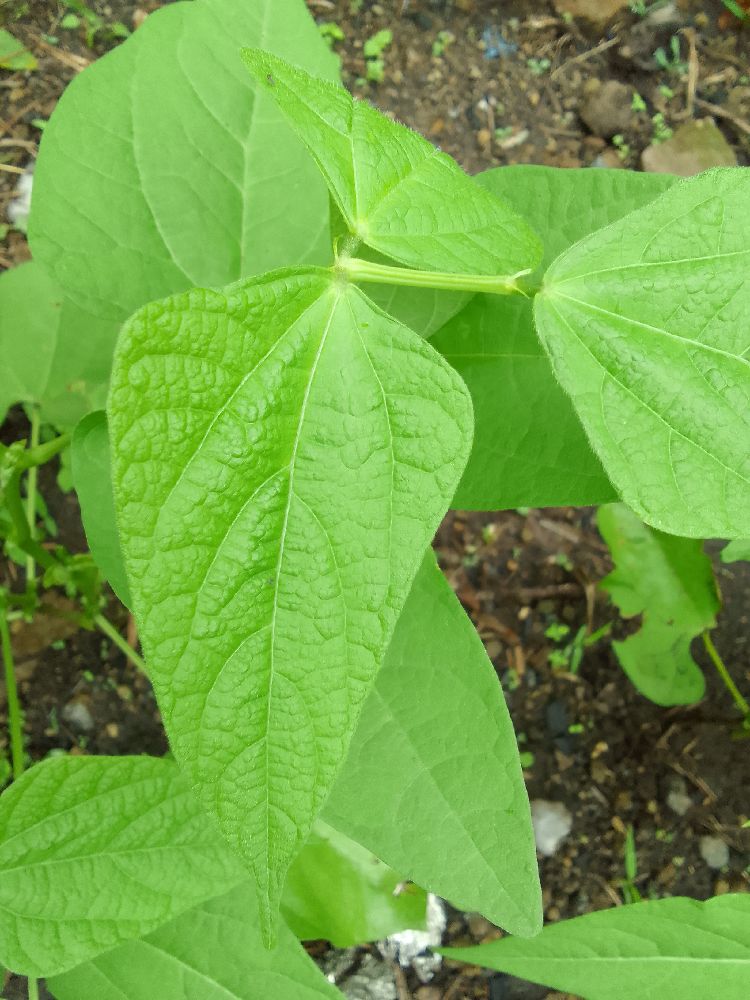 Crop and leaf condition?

common bean, healthy
